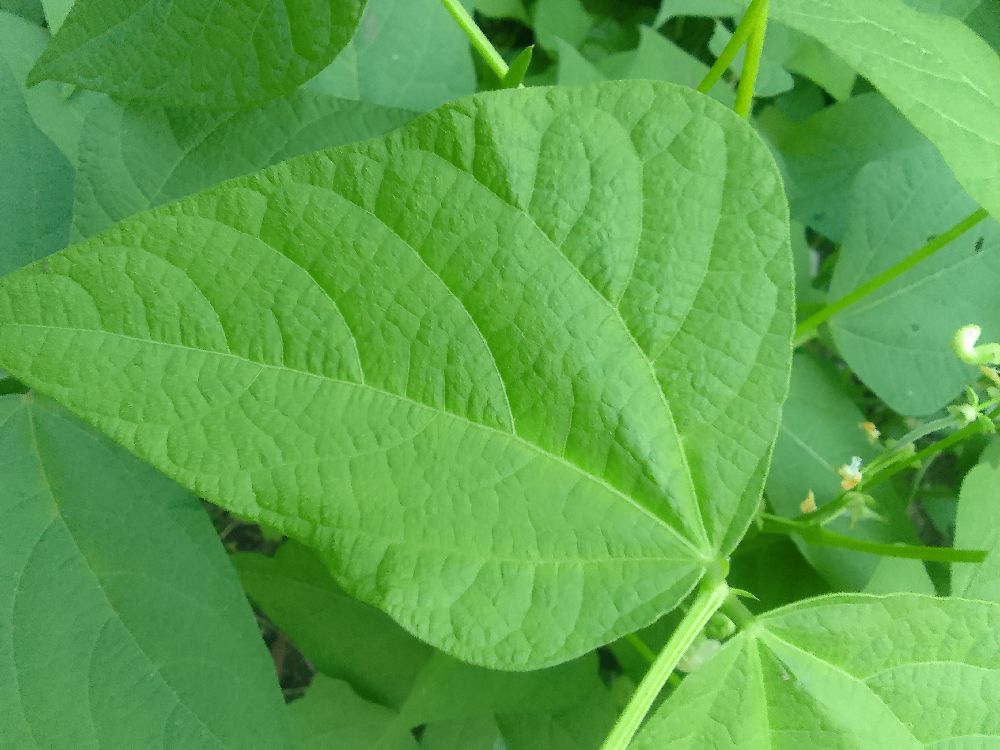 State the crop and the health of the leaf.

common bean, healthy
